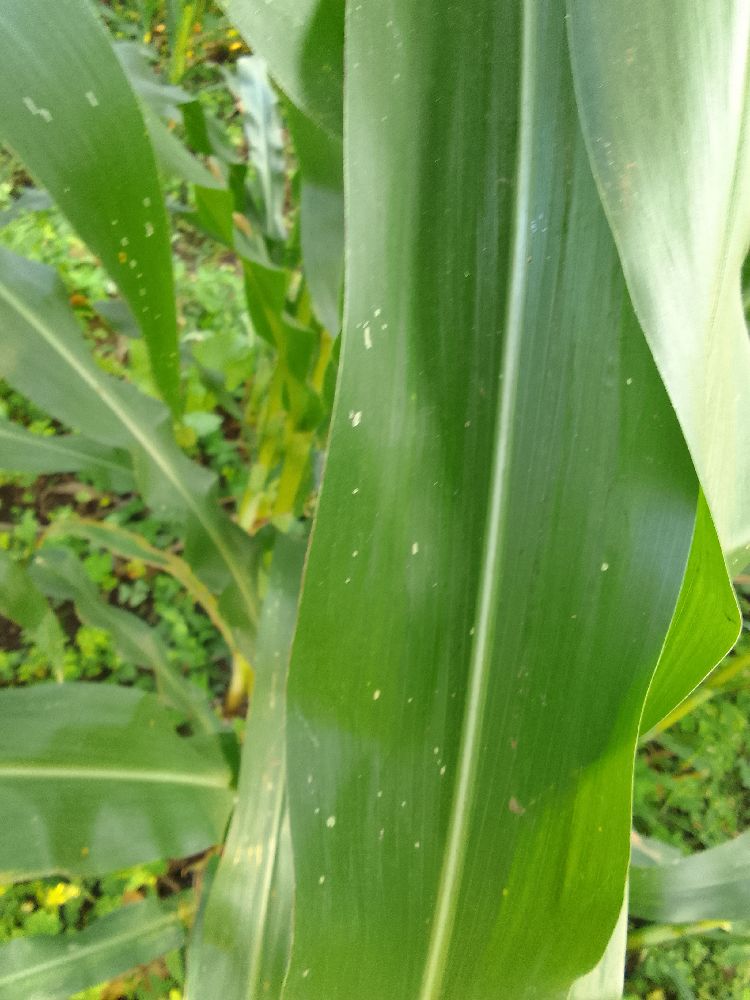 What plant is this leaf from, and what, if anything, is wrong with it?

maize, healthy
